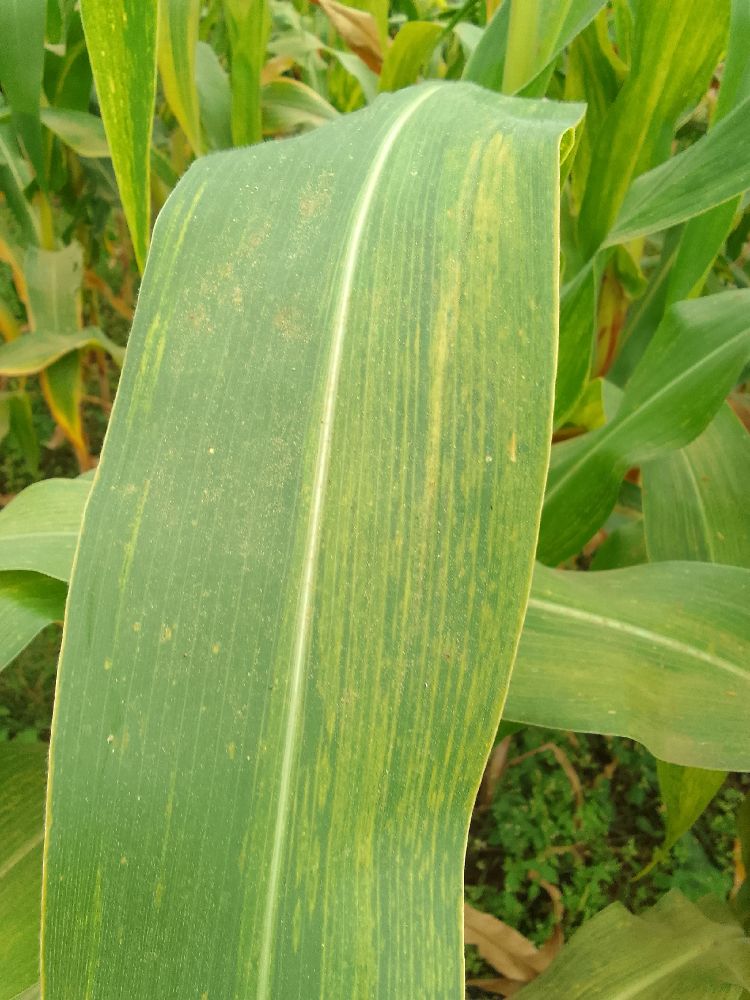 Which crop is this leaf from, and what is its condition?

maize, maize lethal necrosis
